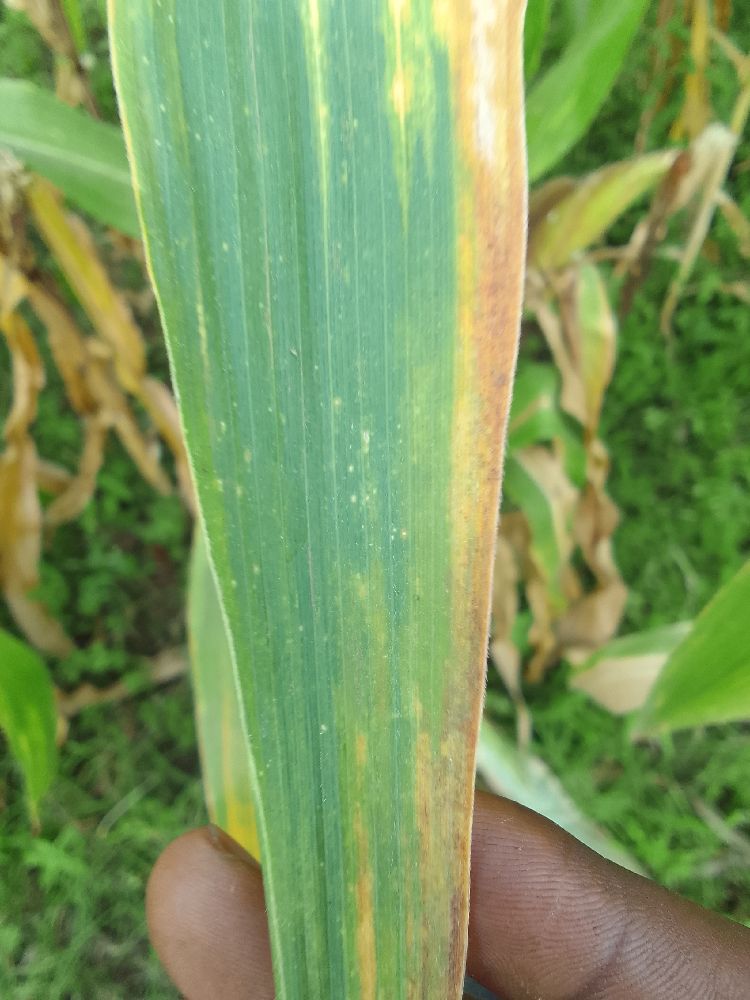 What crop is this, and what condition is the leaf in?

maize, maize lethal necrosis
